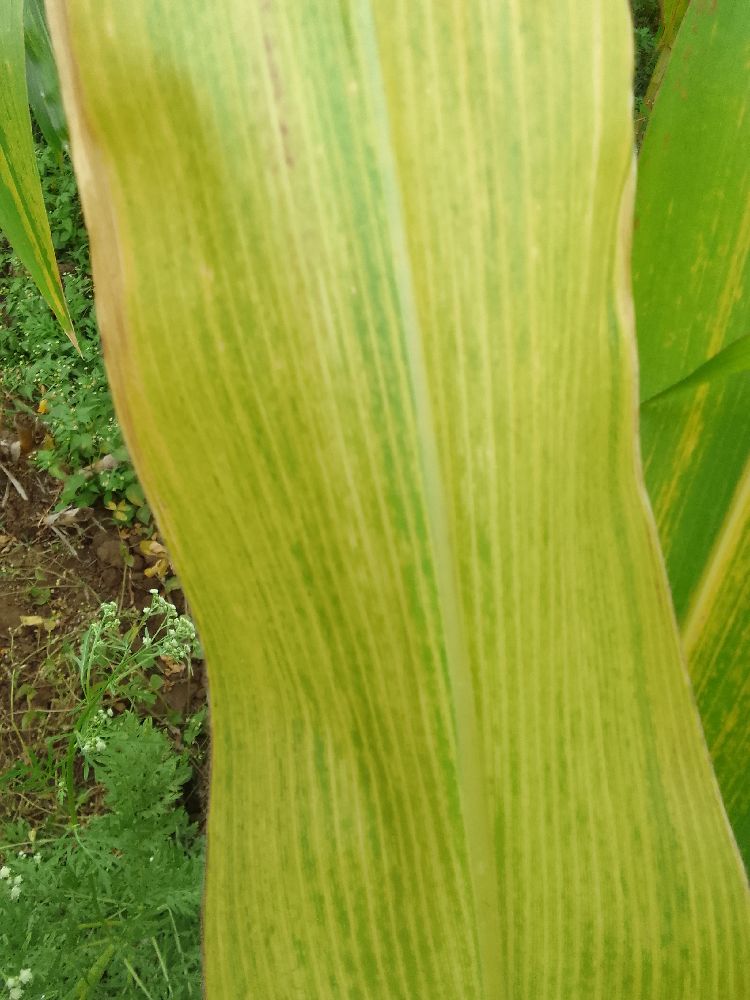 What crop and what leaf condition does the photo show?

maize, maize lethal necrosis
